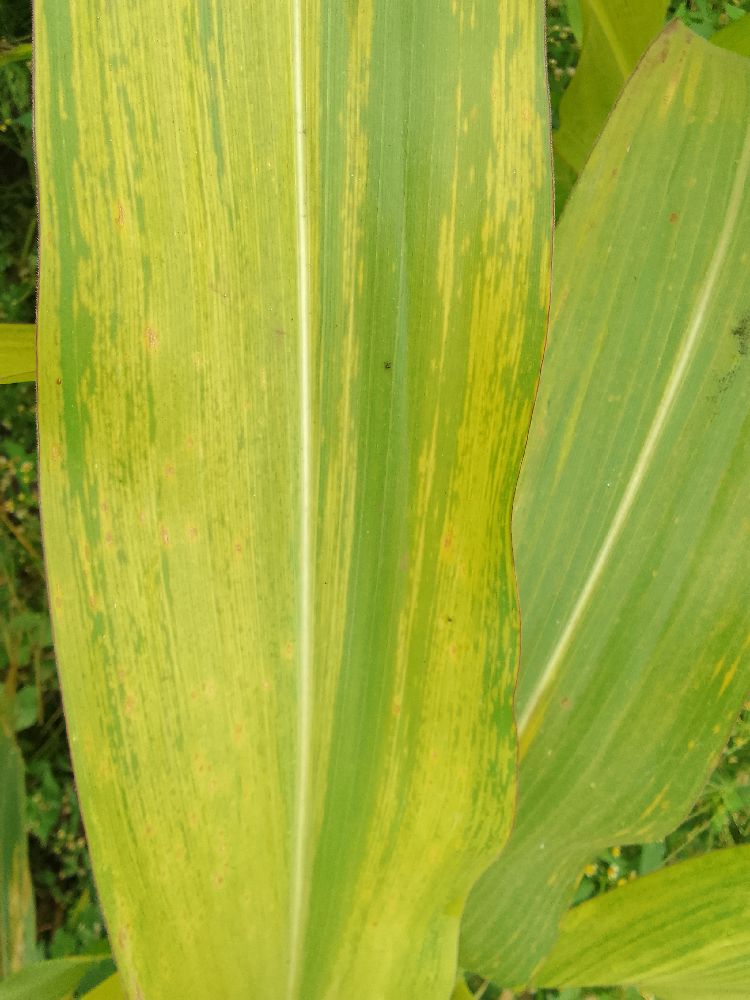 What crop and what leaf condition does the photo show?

maize, maize lethal necrosis
